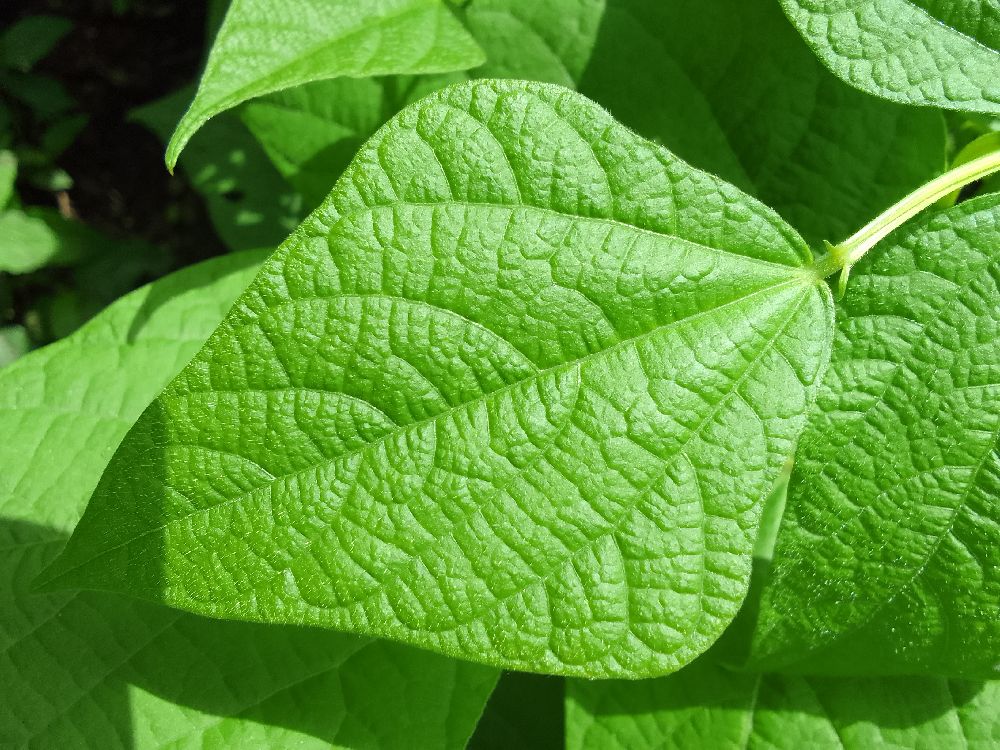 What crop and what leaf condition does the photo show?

common bean, healthy
